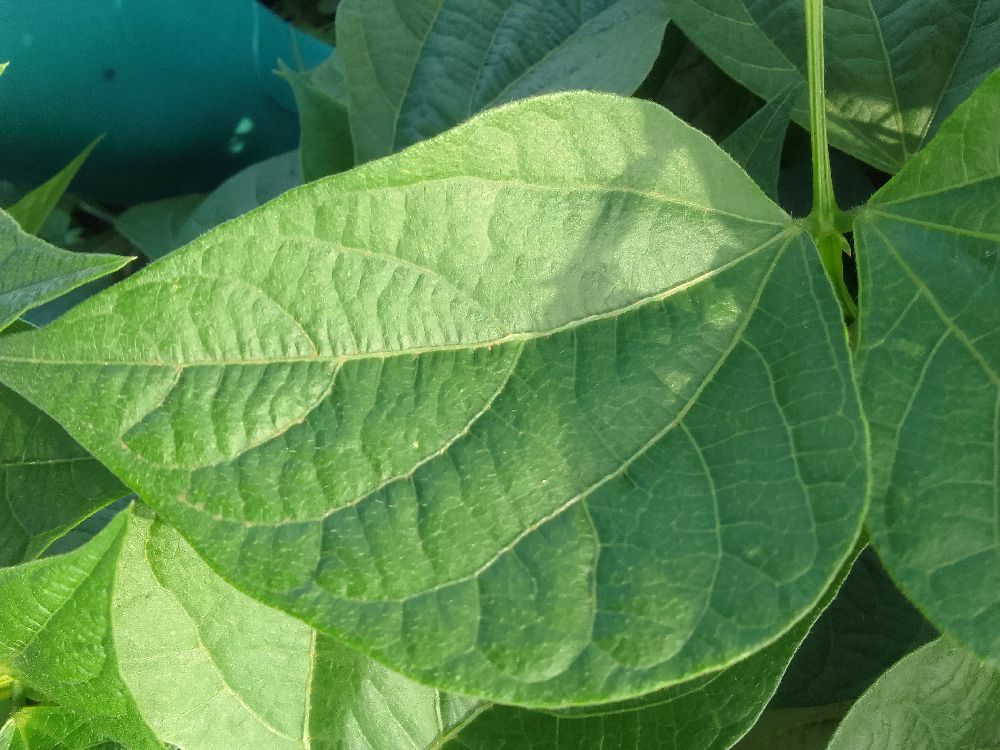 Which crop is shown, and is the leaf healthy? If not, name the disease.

common bean, healthy
